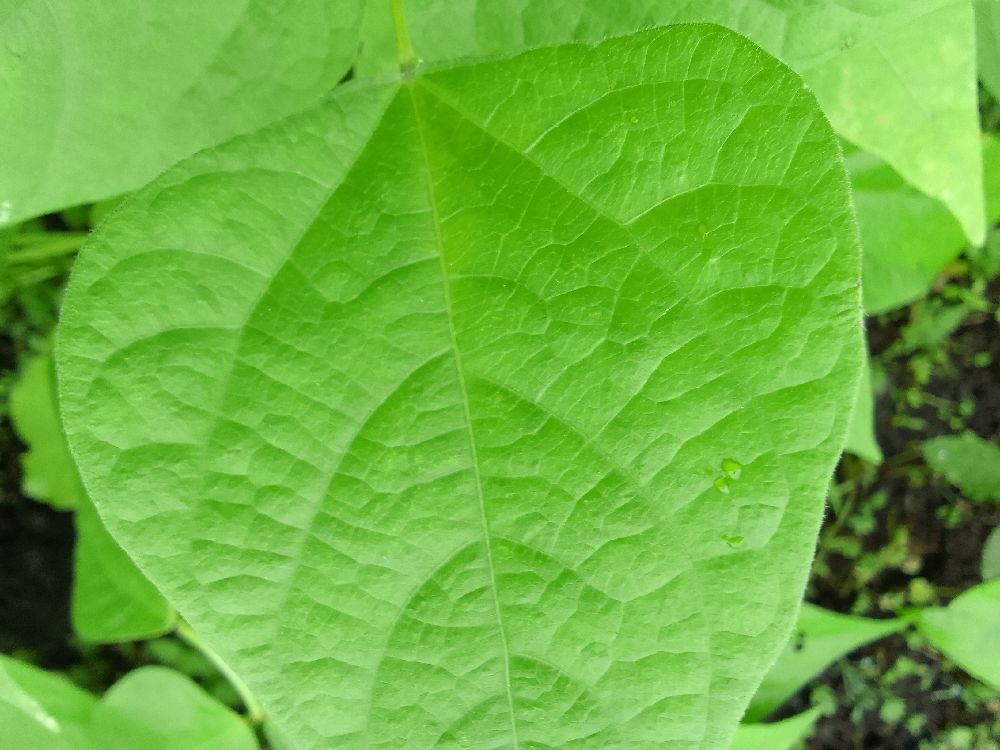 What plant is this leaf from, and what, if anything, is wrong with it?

common bean, healthy
